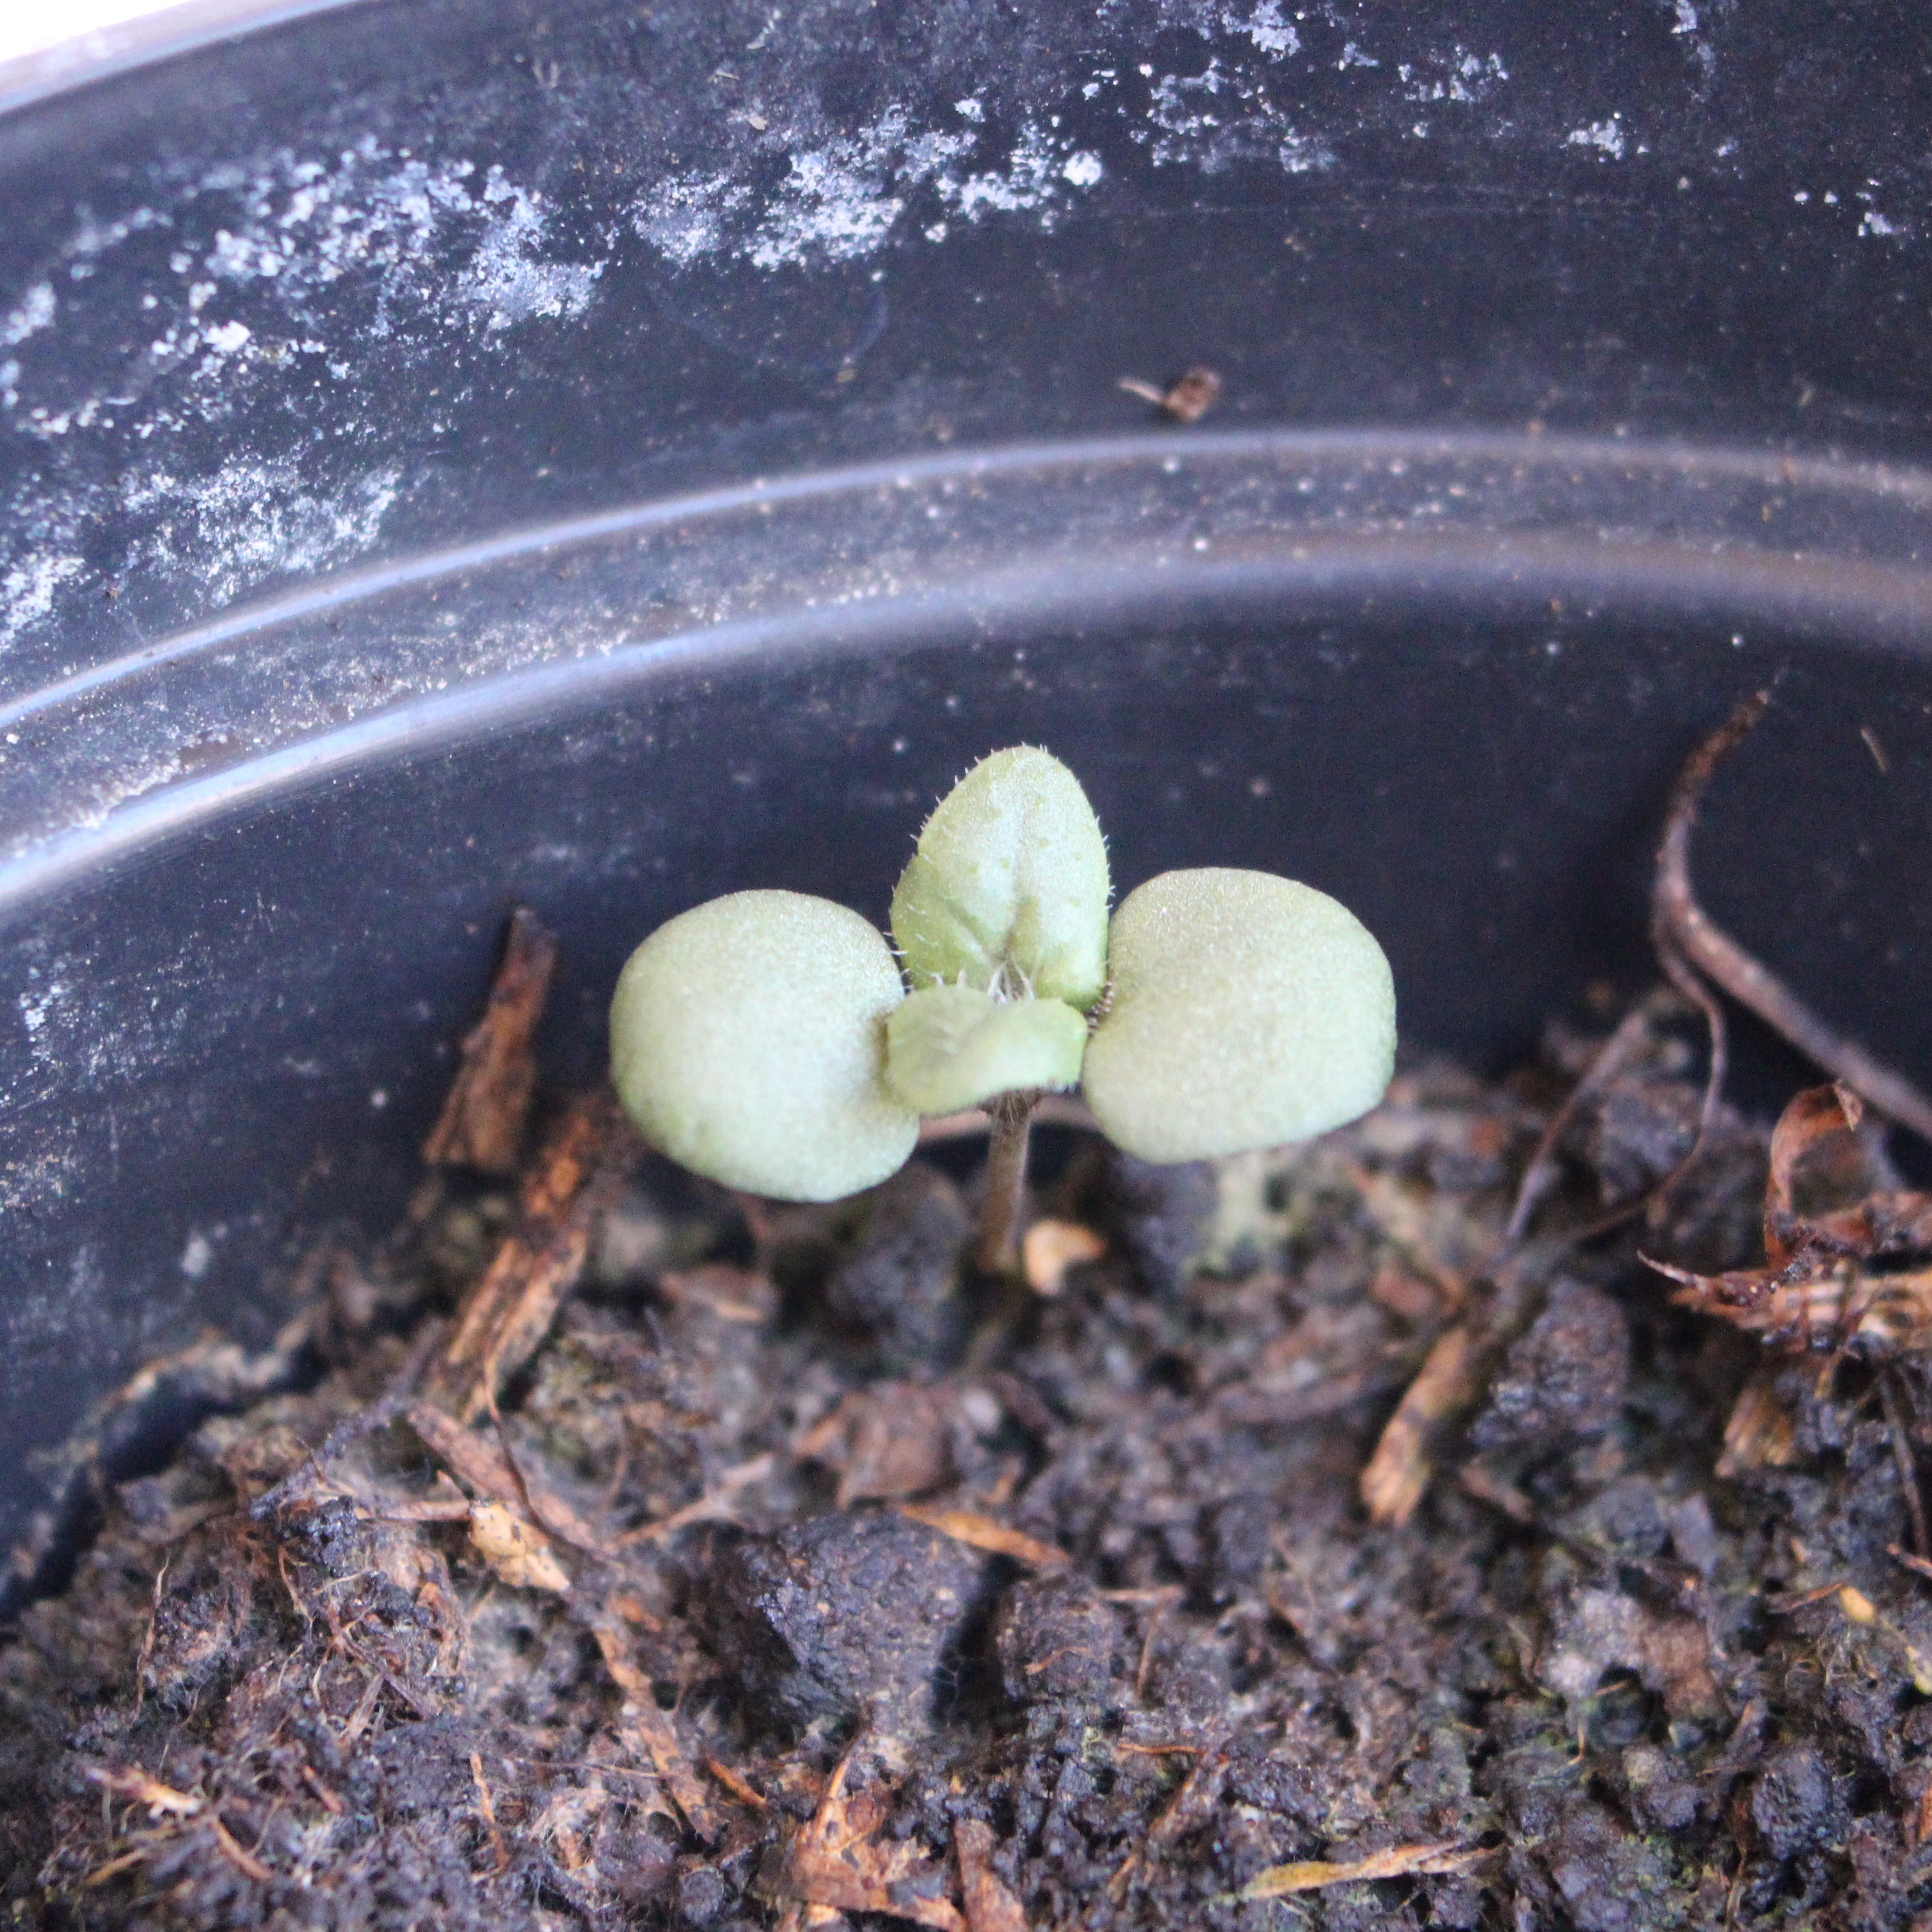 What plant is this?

Veronica persica
